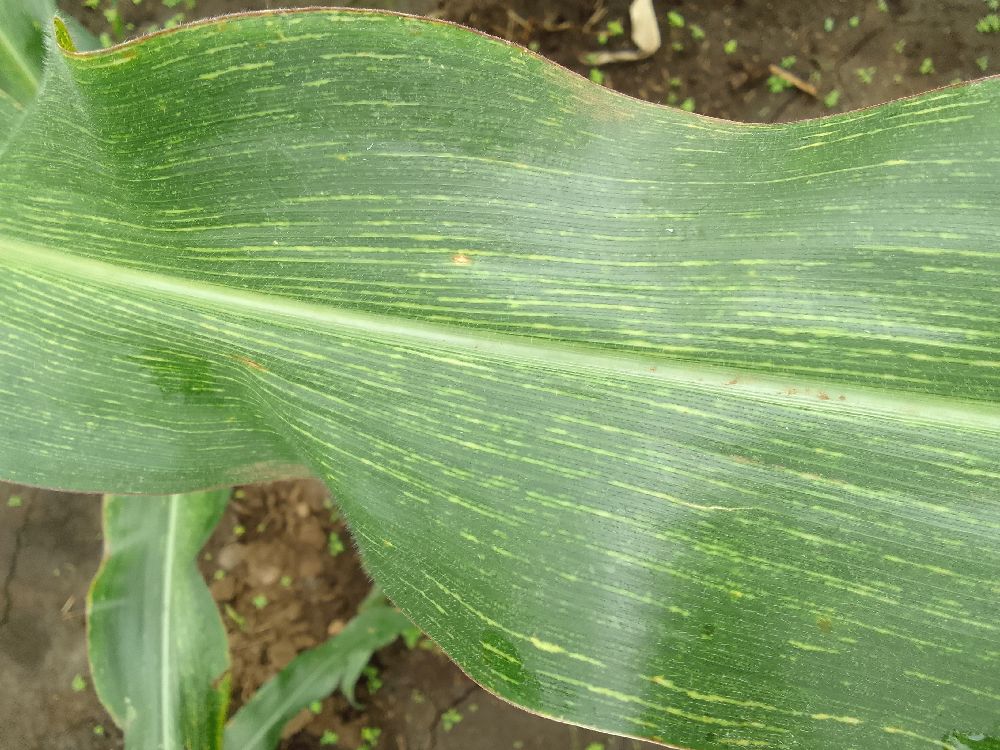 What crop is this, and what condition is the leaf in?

maize, maize streak virus
